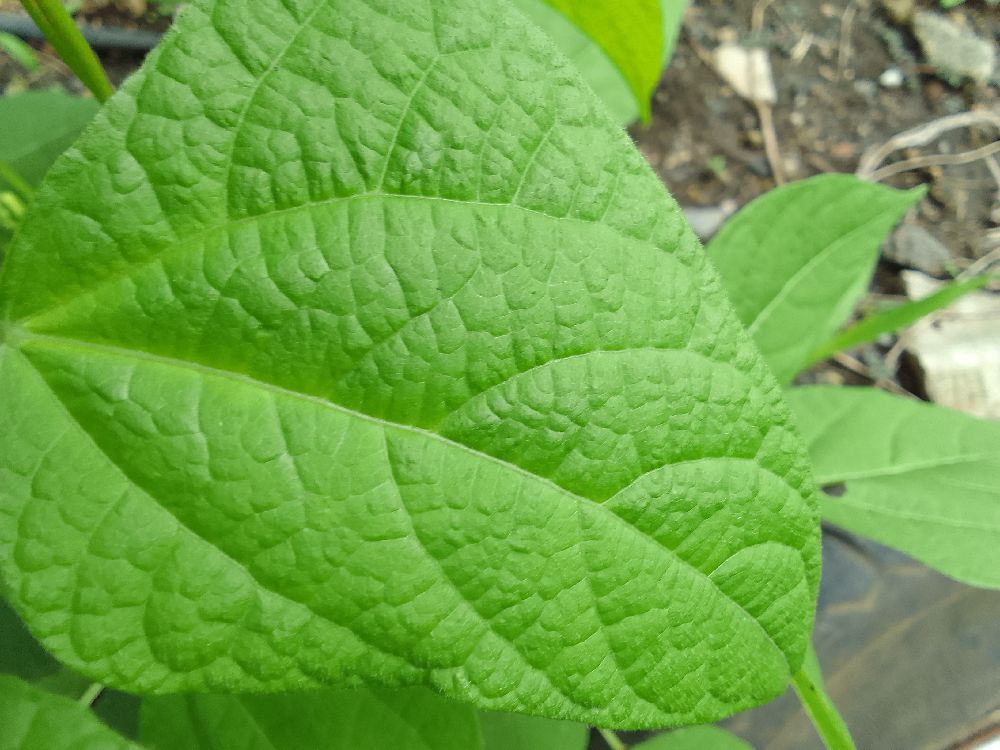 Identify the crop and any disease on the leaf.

common bean, healthy
